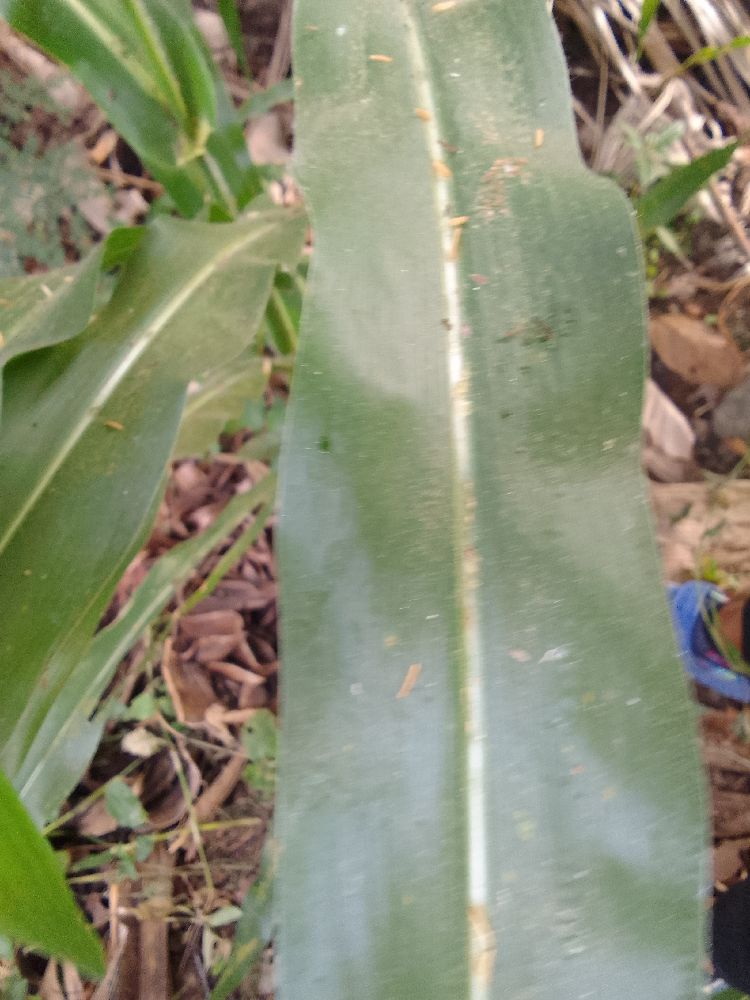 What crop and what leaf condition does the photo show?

maize, healthy
